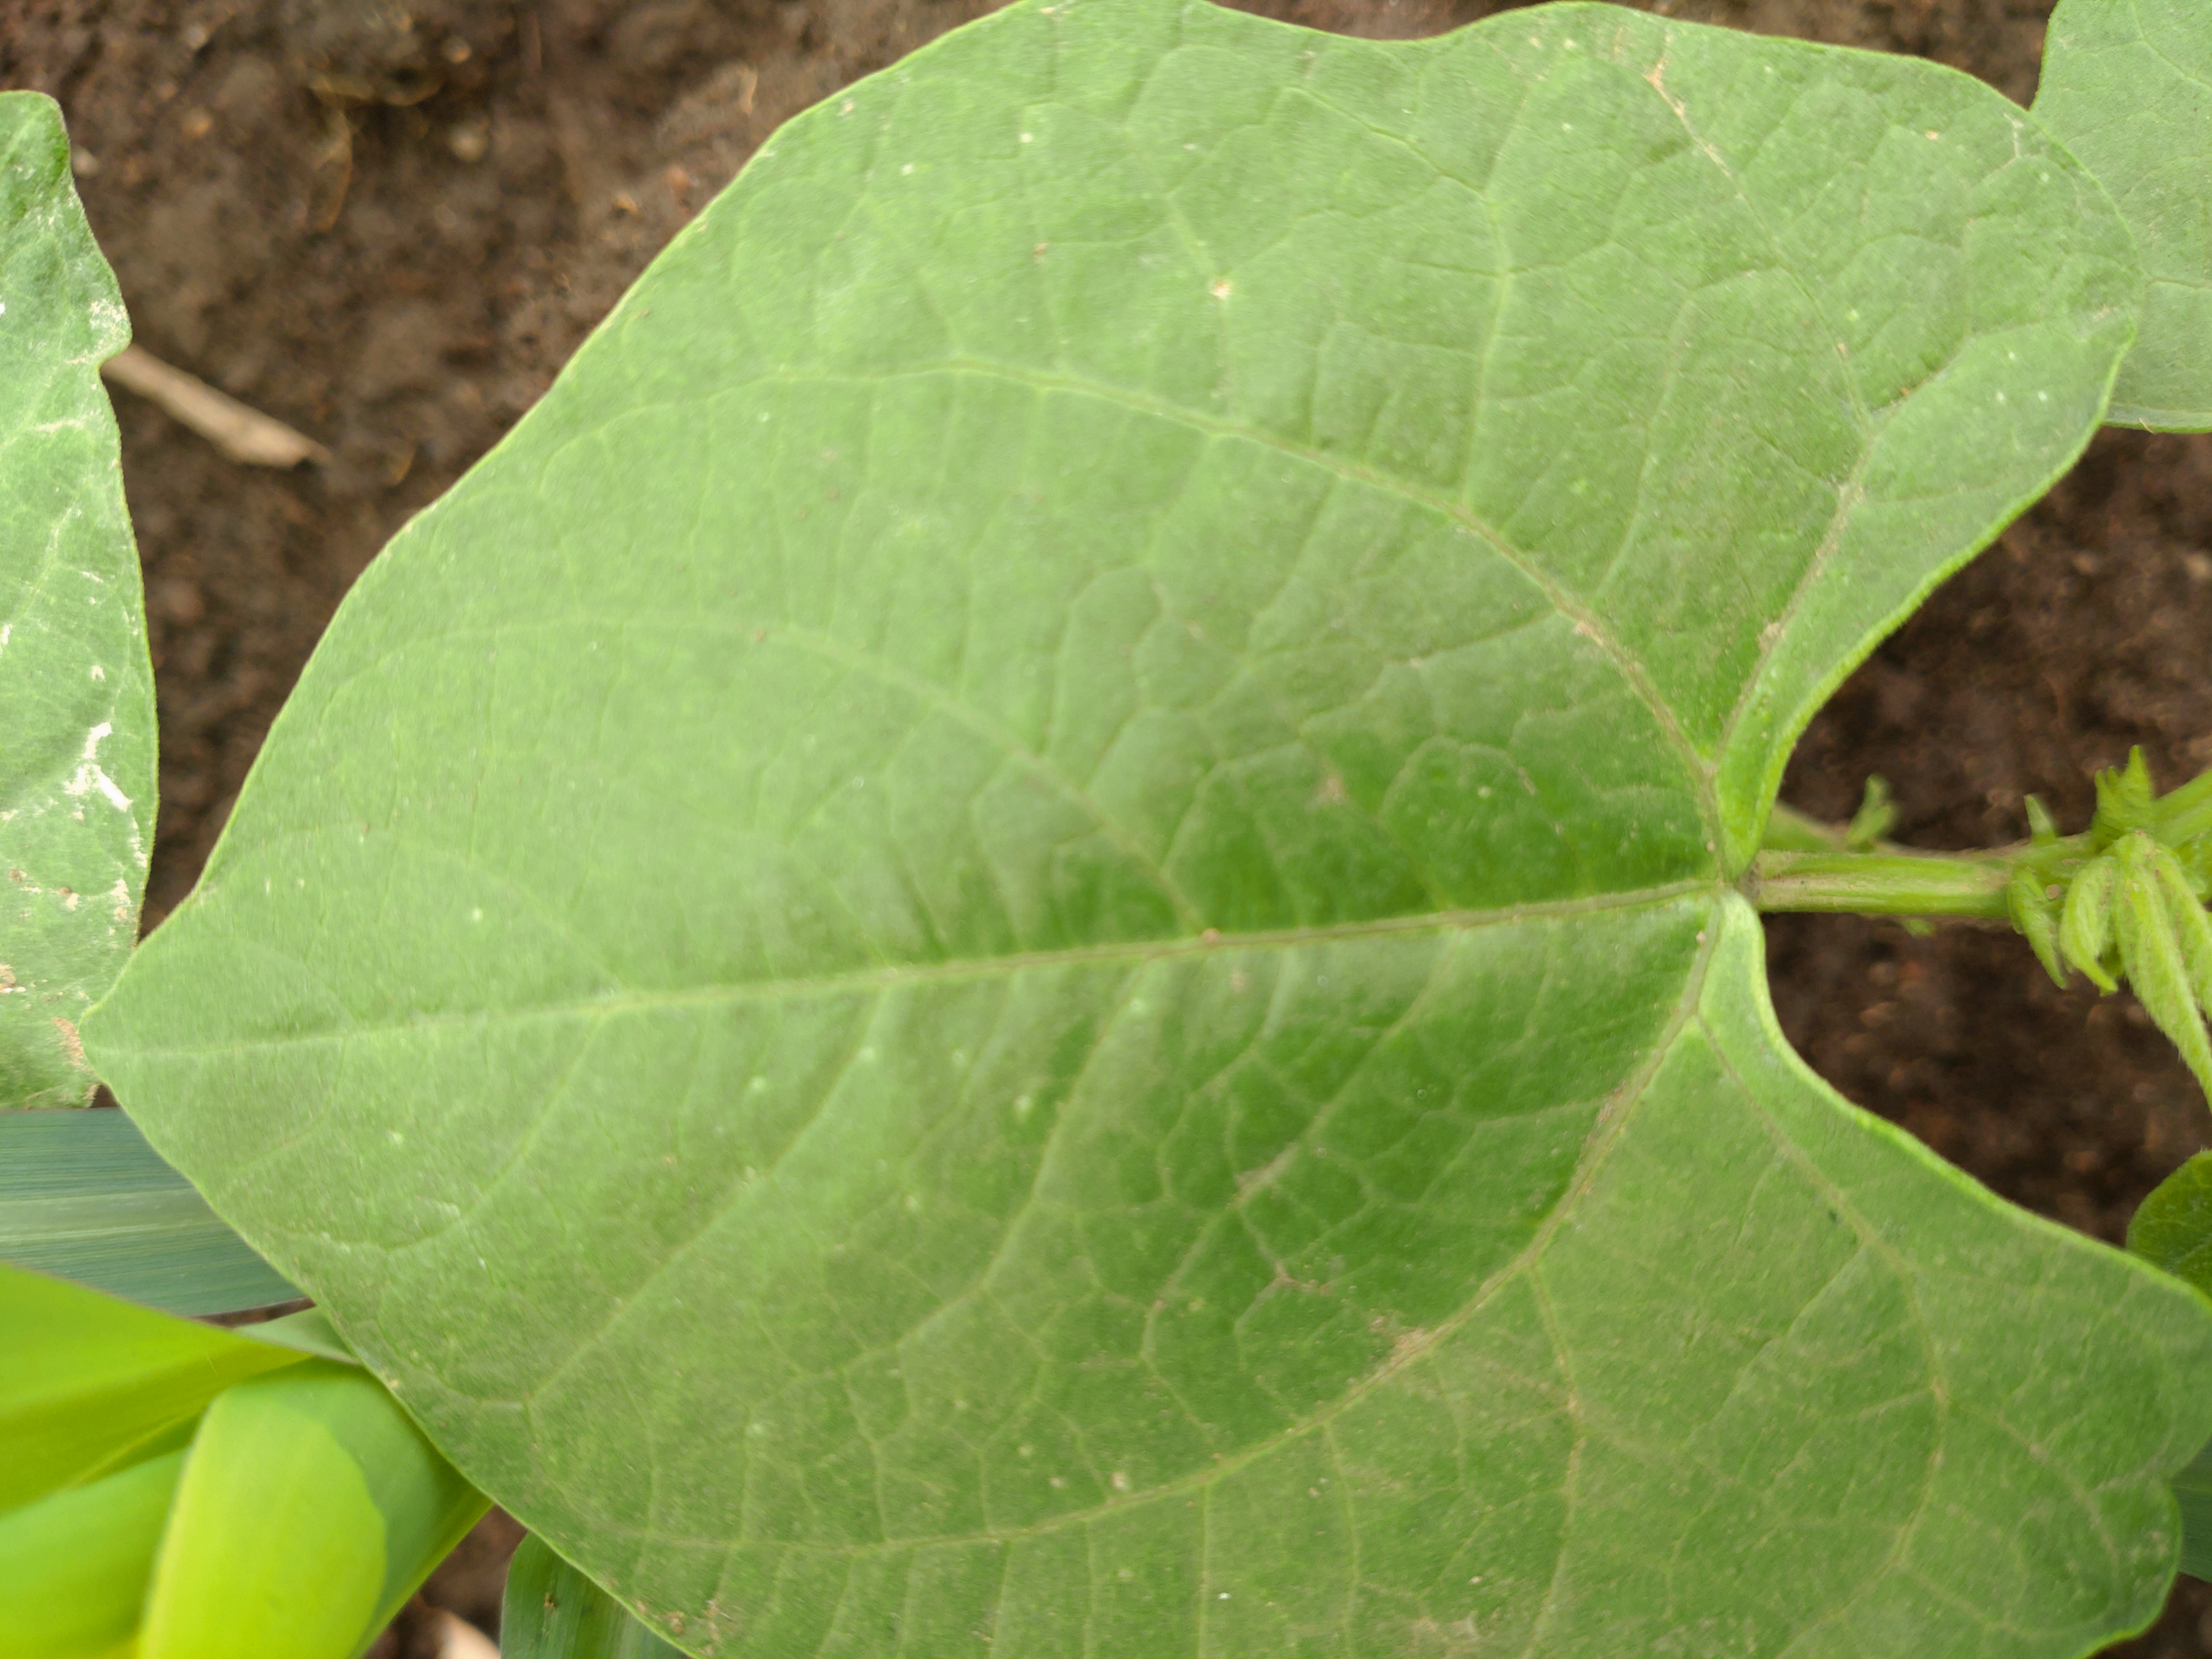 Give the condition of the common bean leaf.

healthy
